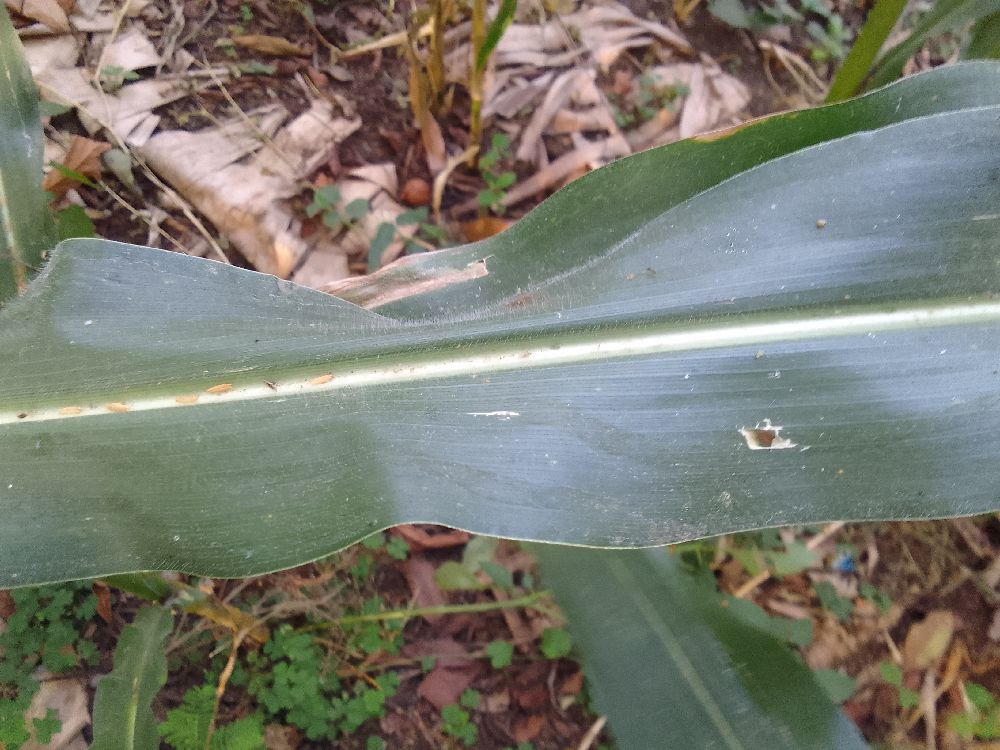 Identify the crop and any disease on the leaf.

maize, healthy
